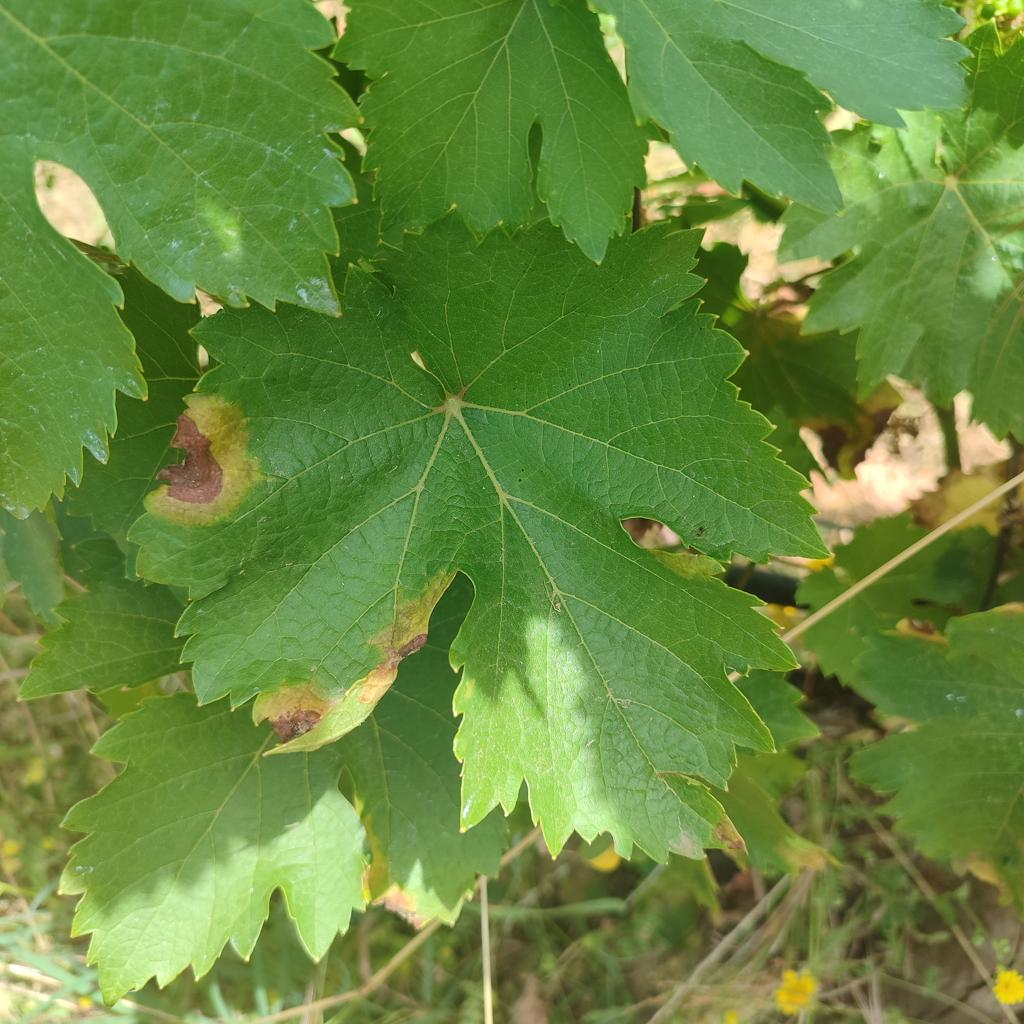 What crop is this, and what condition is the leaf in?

grapevine, downy mildew
